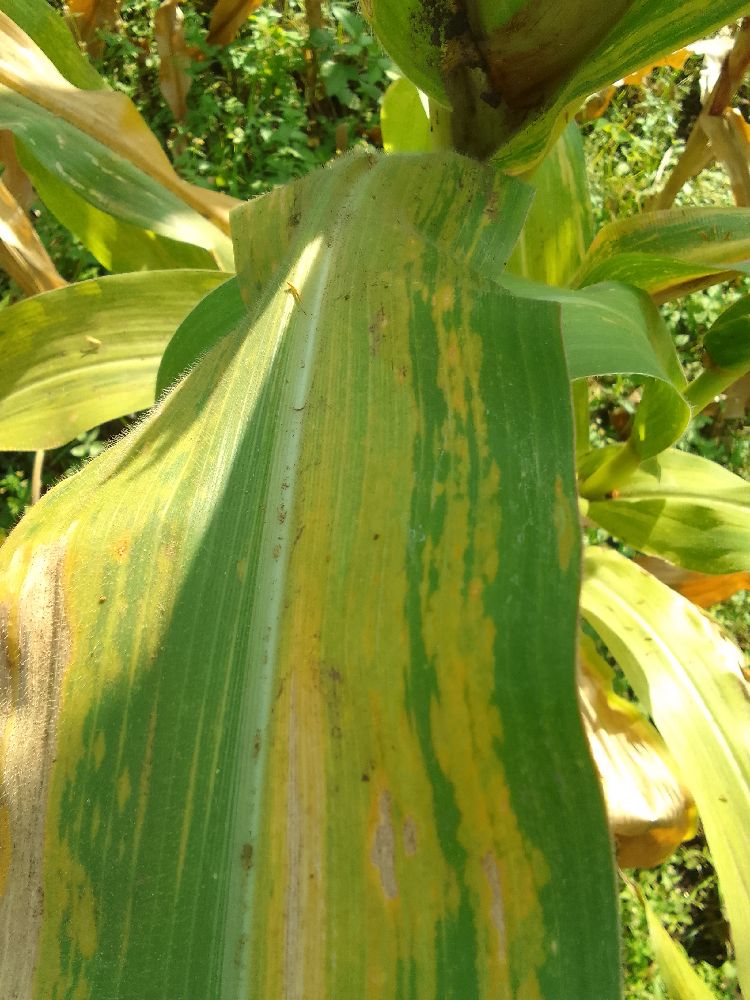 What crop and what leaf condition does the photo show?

maize, maize lethal necrosis
